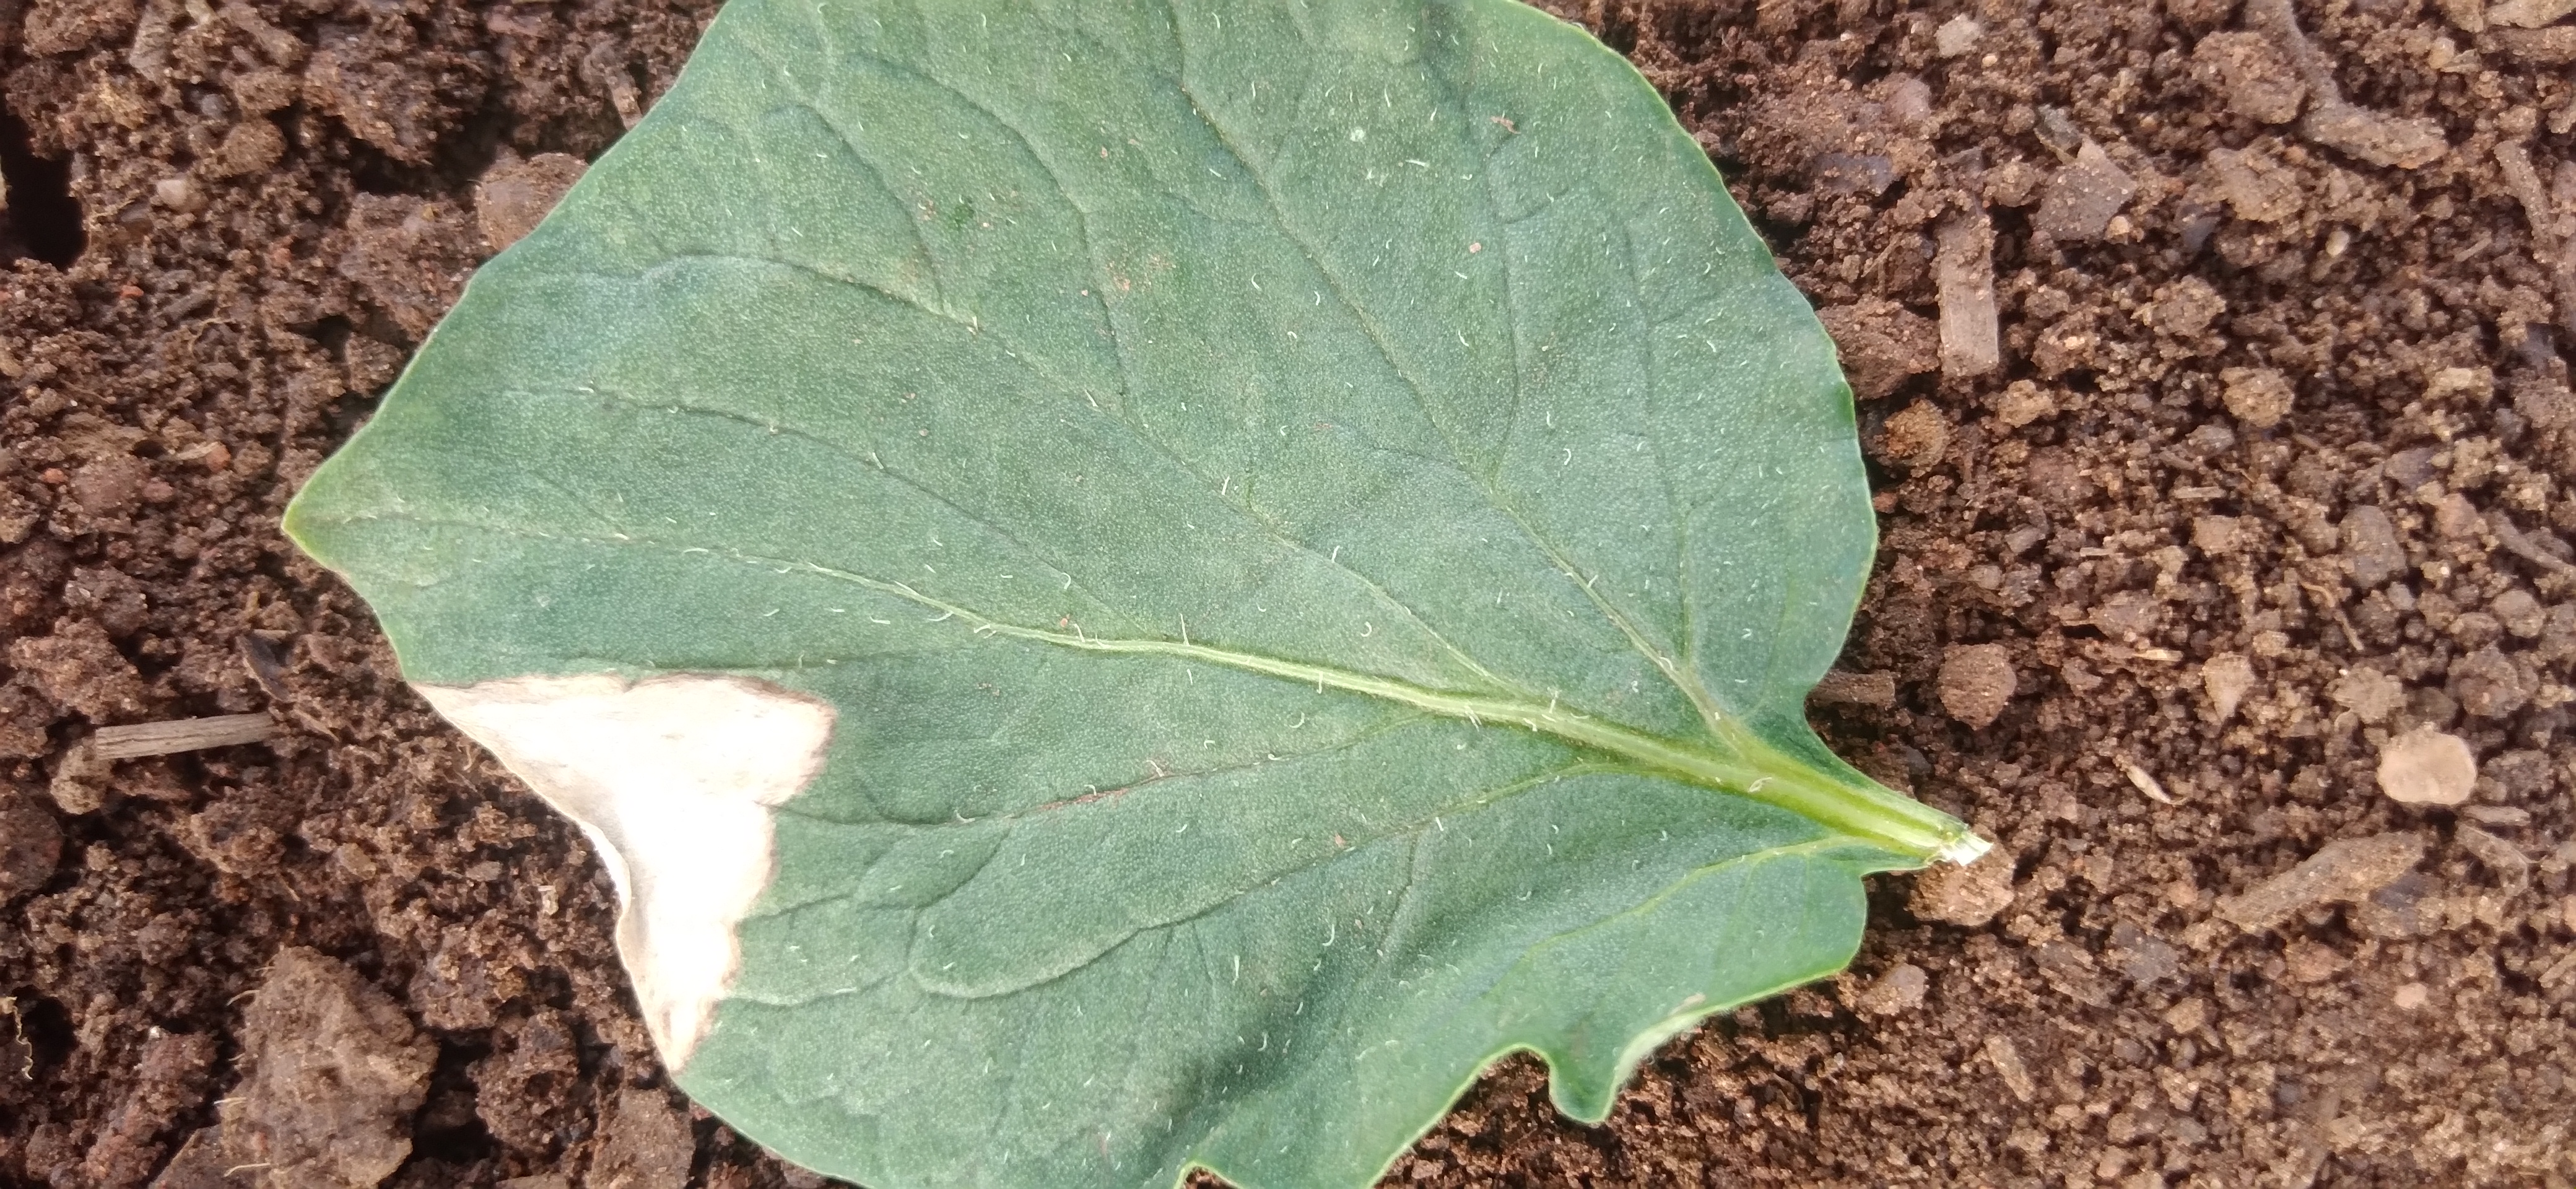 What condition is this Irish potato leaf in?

early blight
